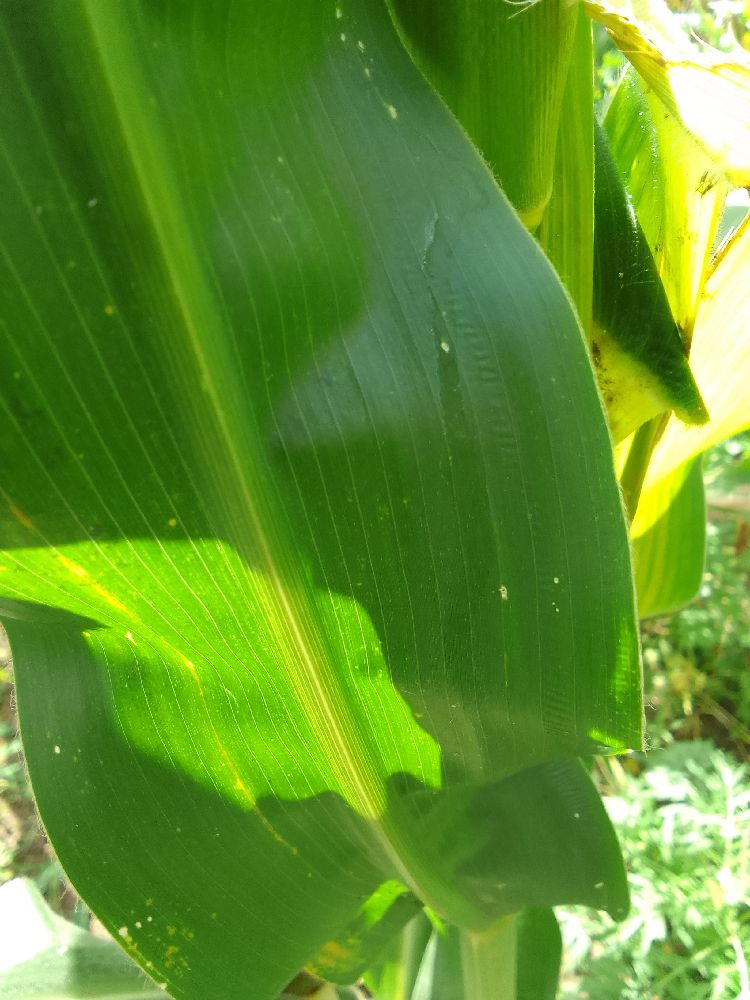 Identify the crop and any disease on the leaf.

maize, healthy
